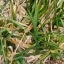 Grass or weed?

grass
